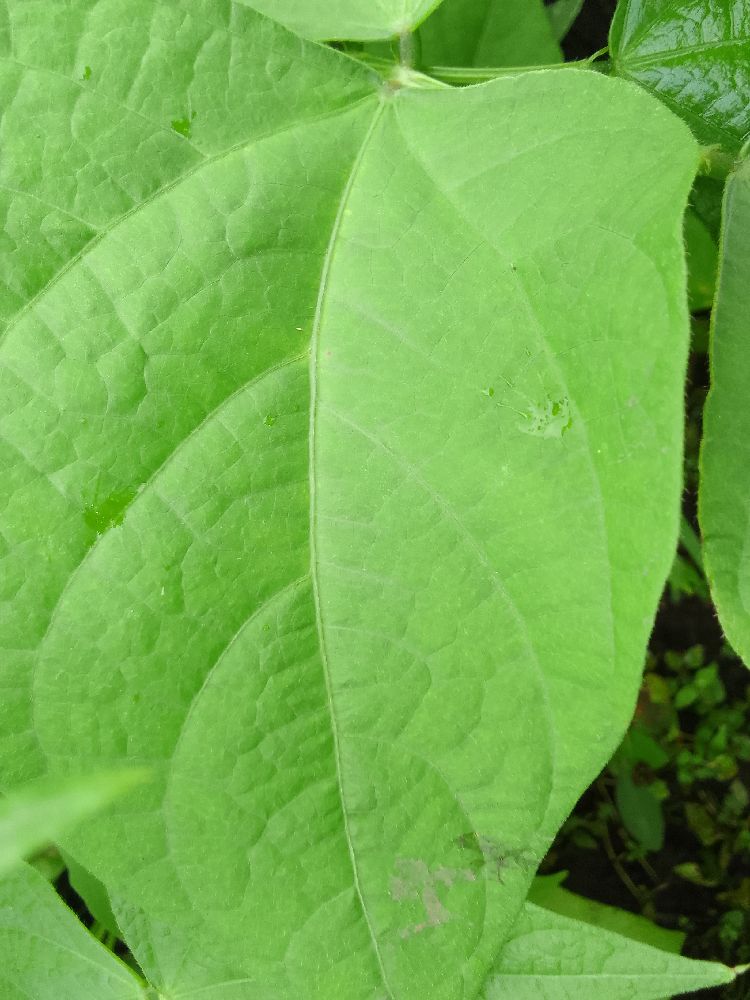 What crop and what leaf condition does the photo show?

maize, healthy
